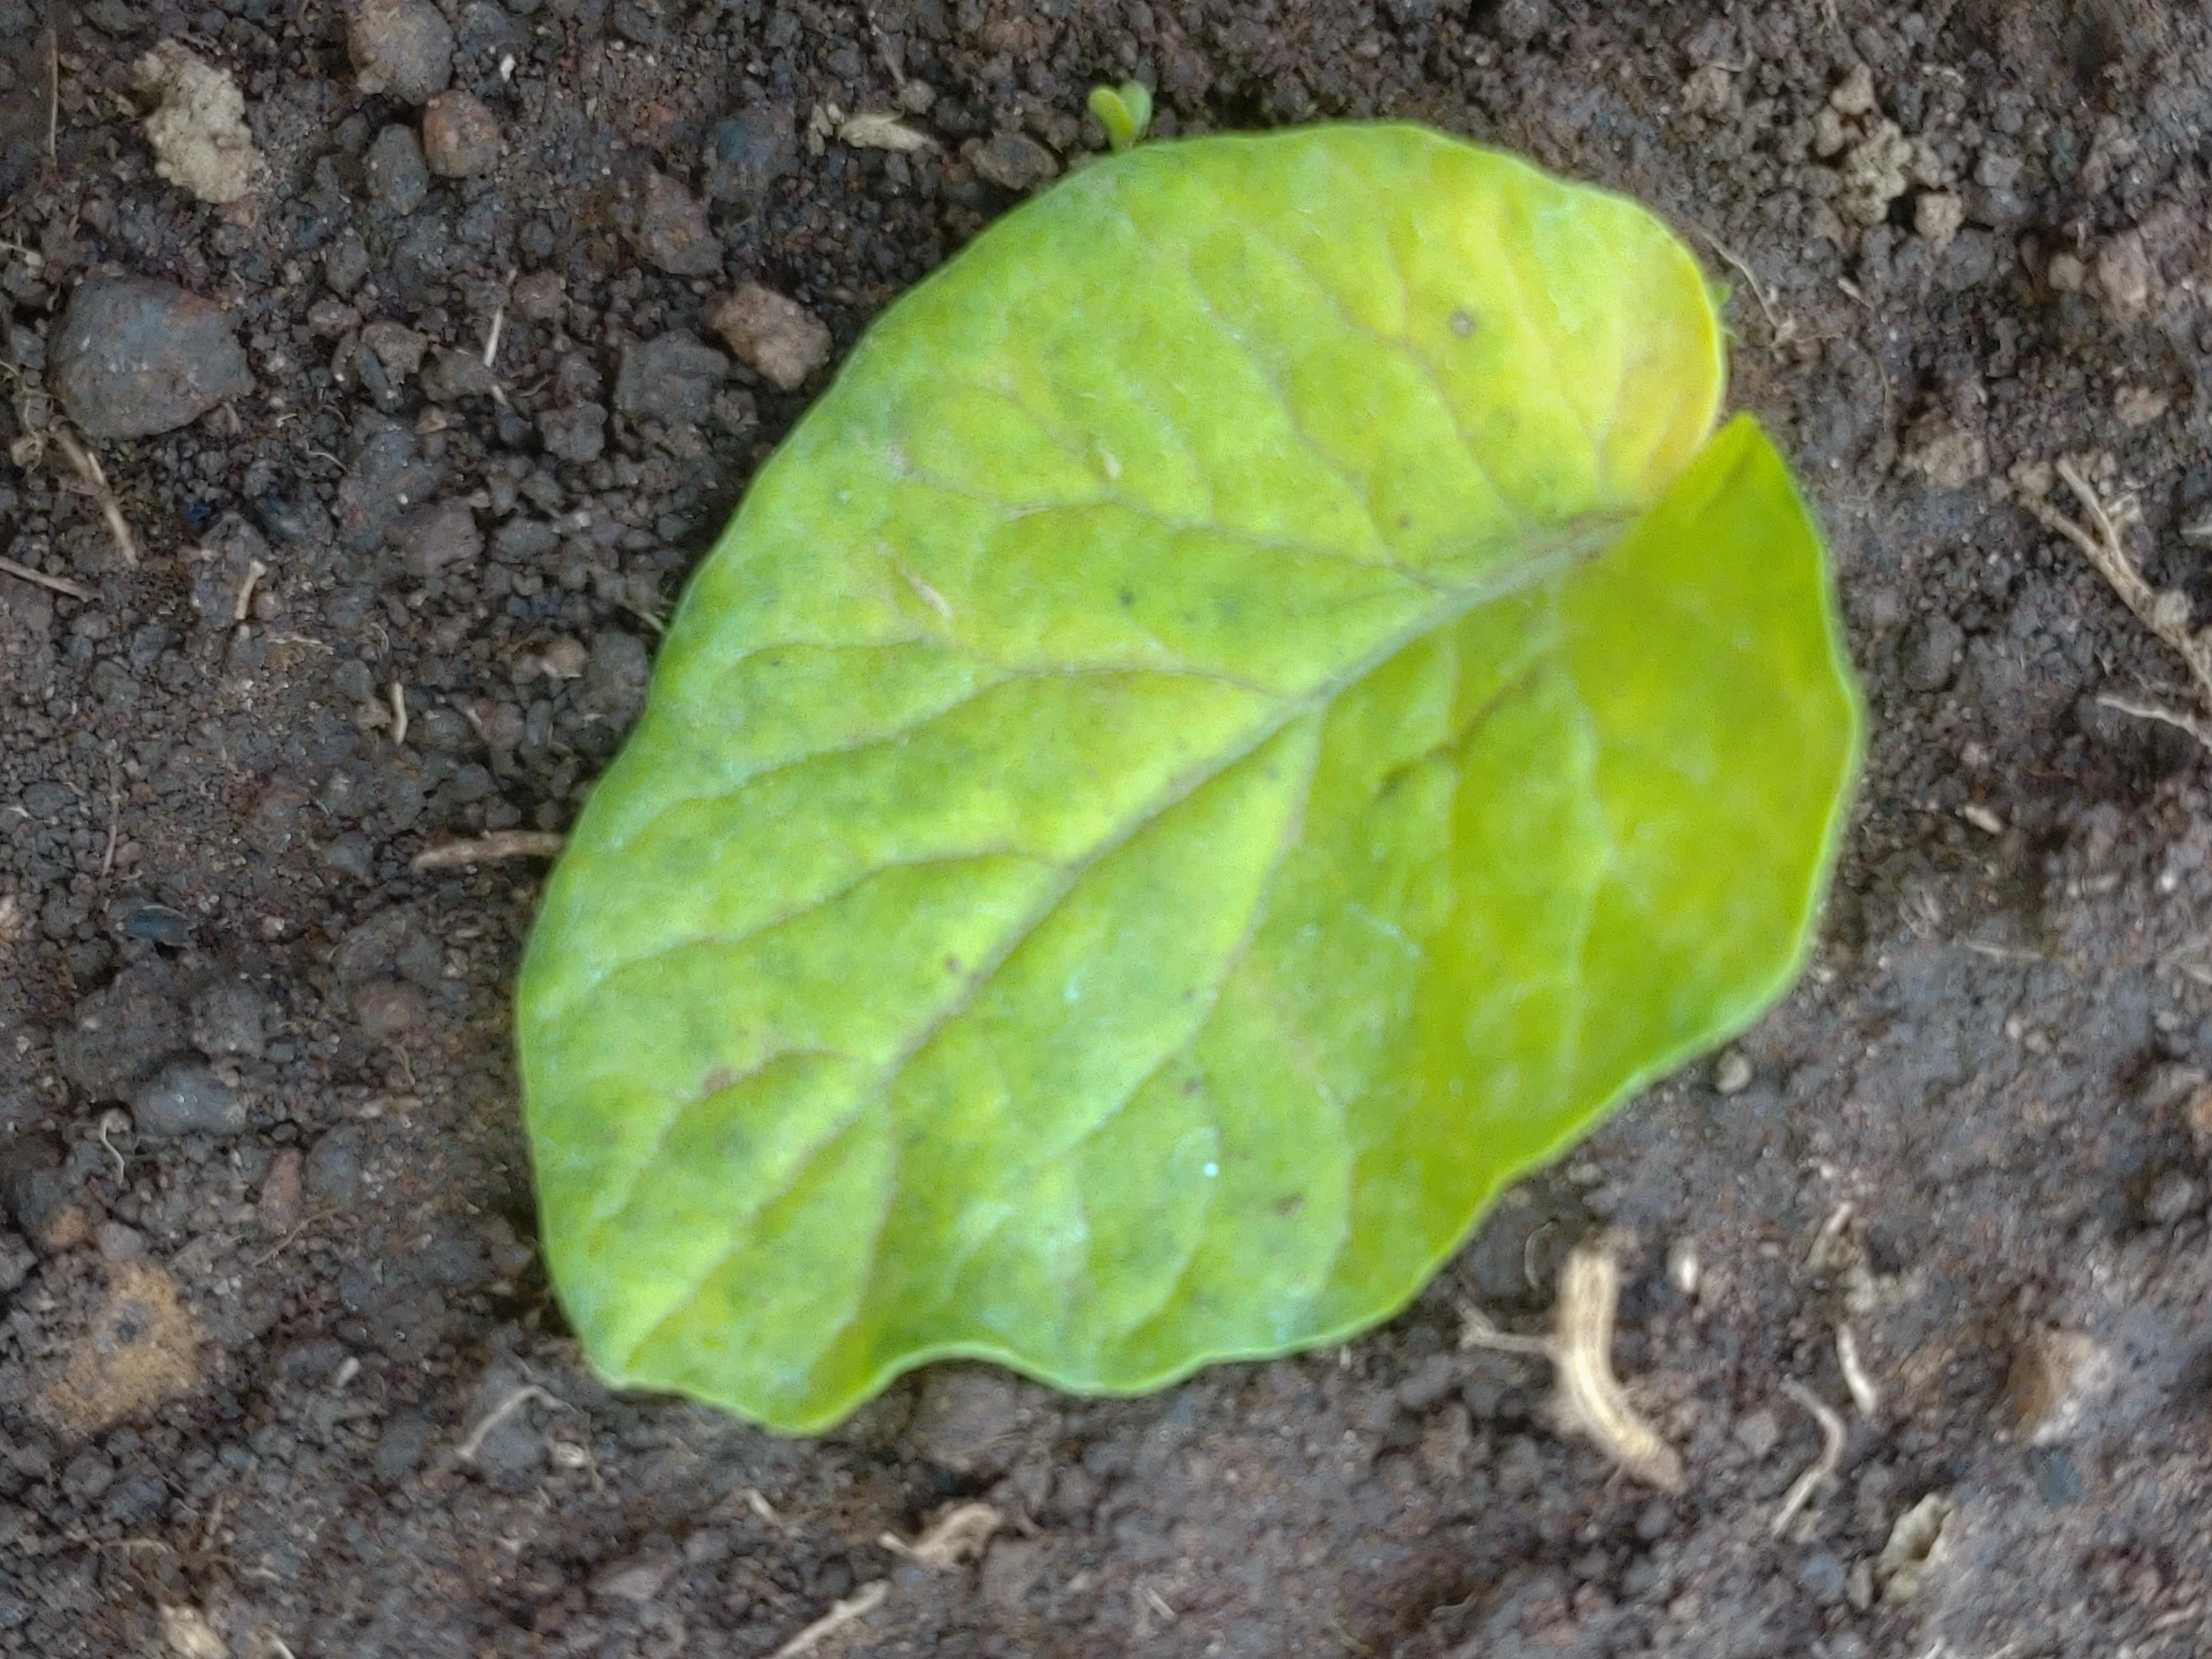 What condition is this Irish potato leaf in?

late blight
